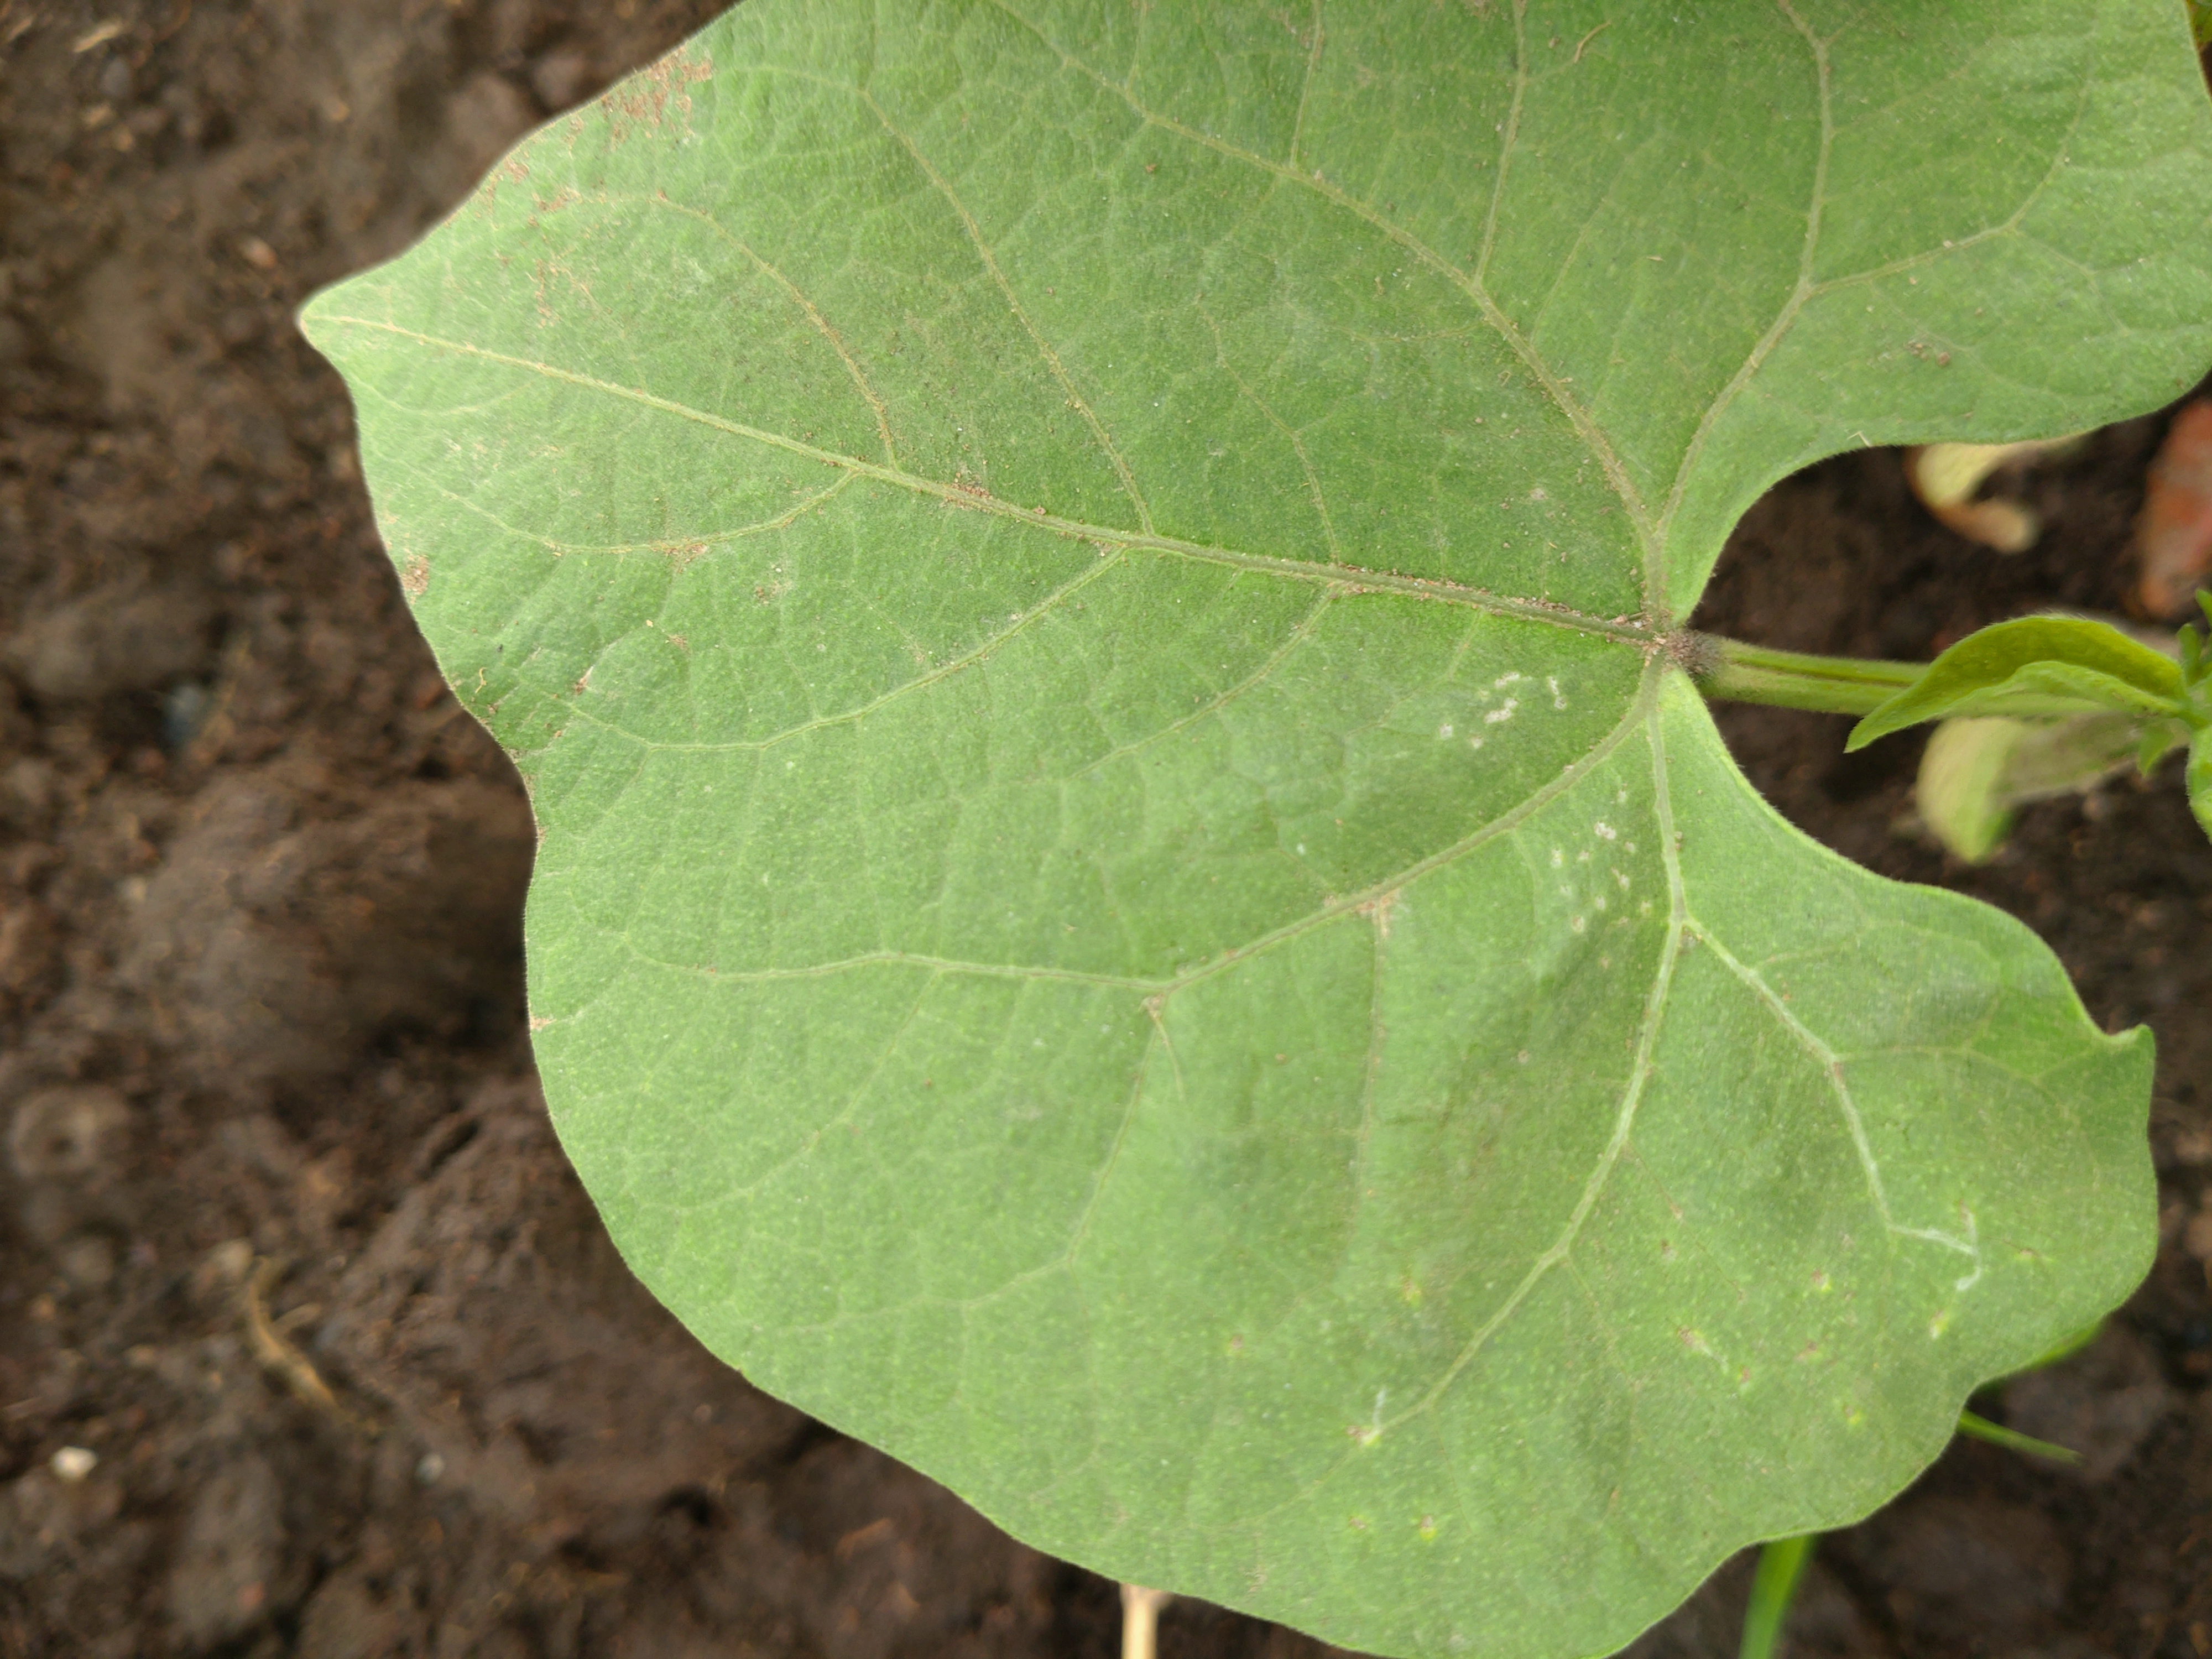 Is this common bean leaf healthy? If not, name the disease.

healthy
